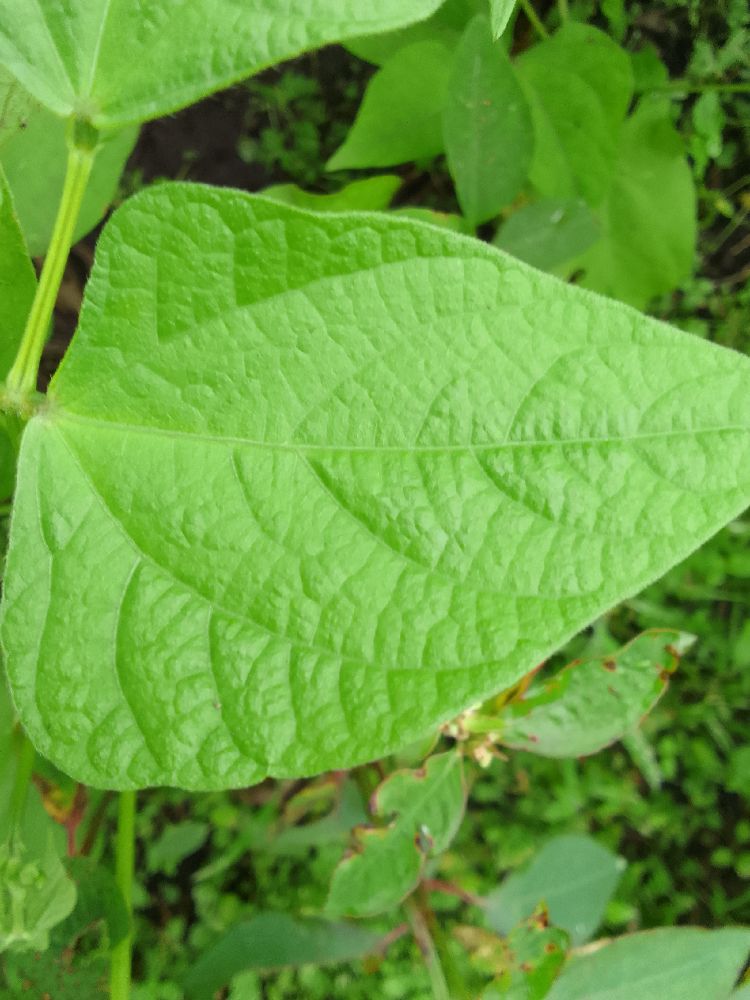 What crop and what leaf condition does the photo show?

common bean, healthy
